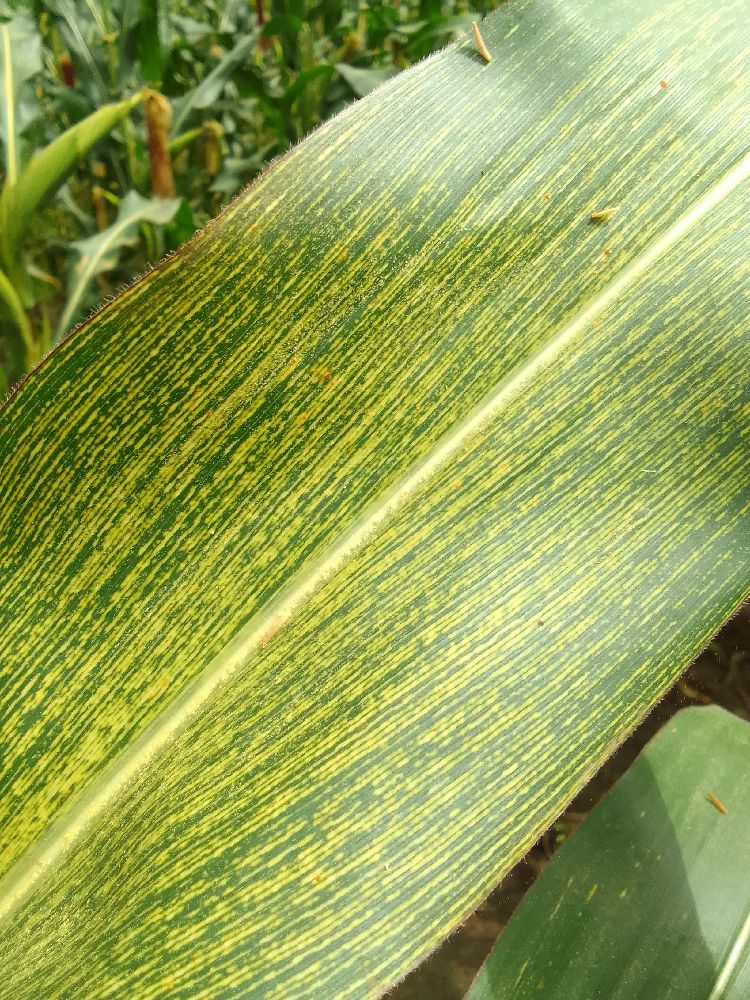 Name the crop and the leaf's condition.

maize, maize streak virus
